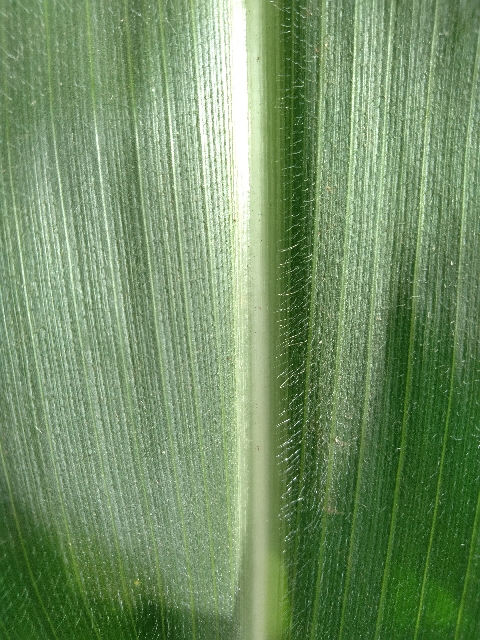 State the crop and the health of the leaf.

maize, healthy
